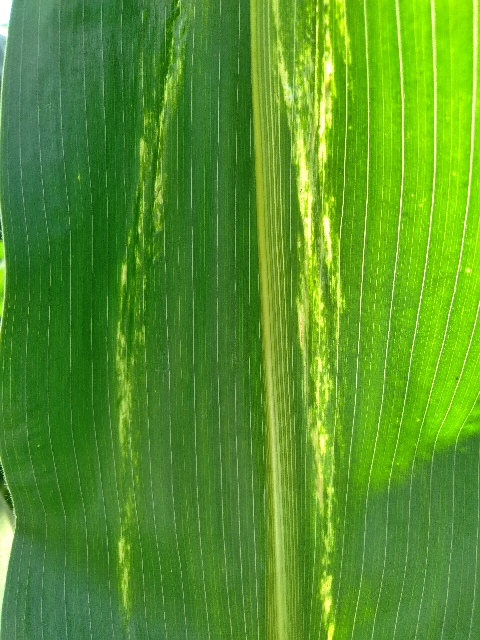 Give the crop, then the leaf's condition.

maize, maize lethal necrosis
